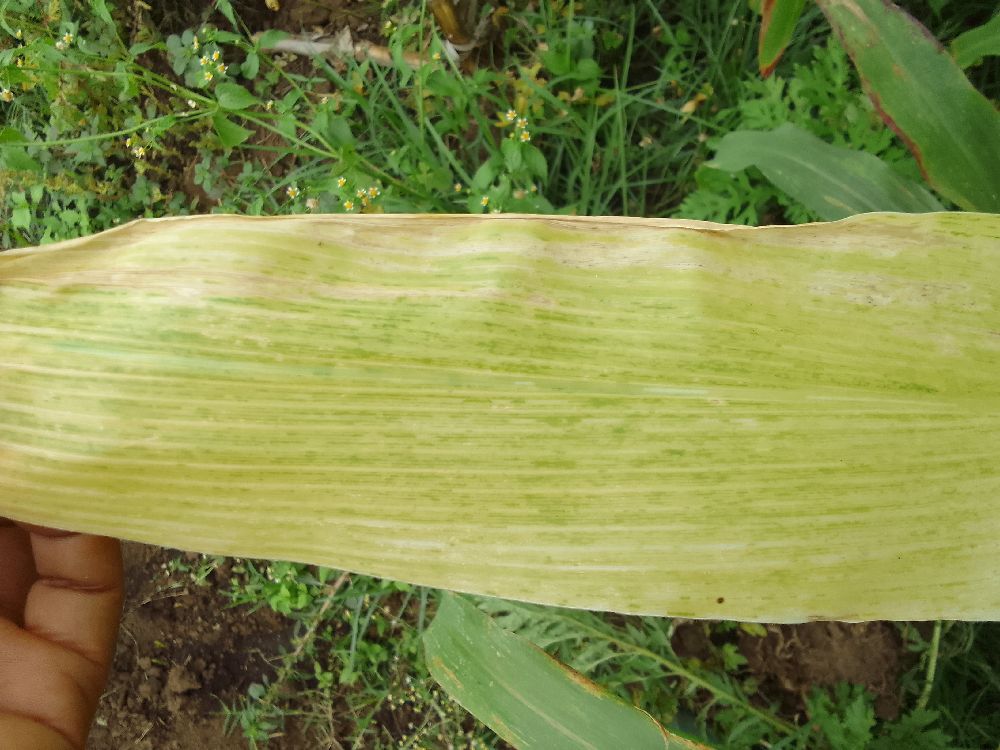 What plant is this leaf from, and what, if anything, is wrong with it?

maize, maize lethal necrosis
